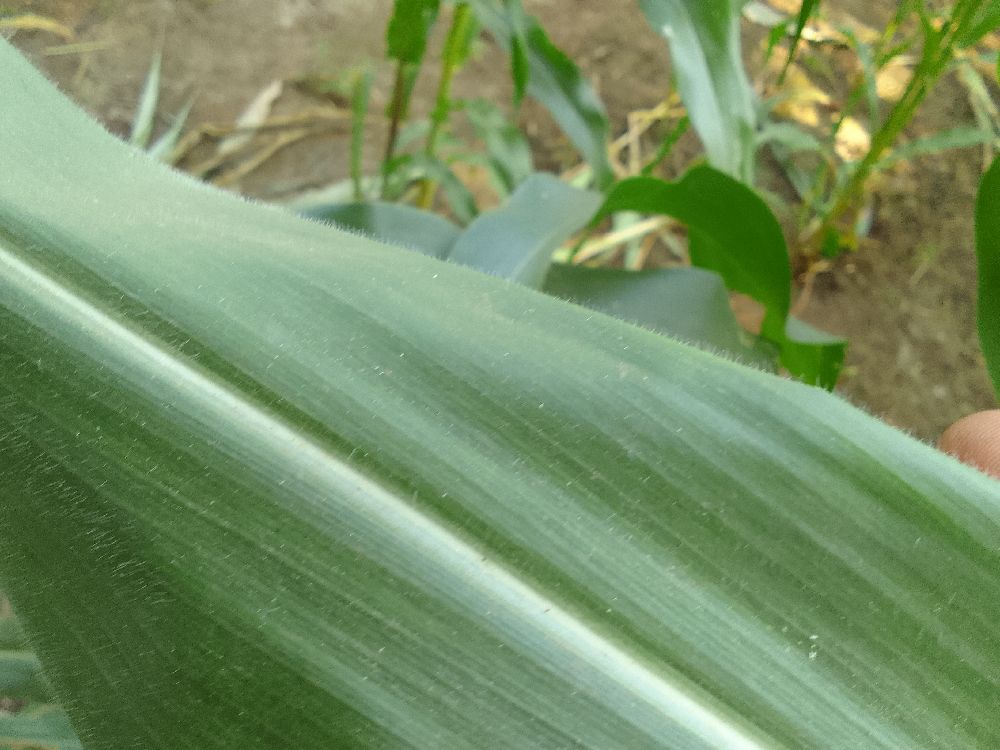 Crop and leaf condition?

maize, healthy
